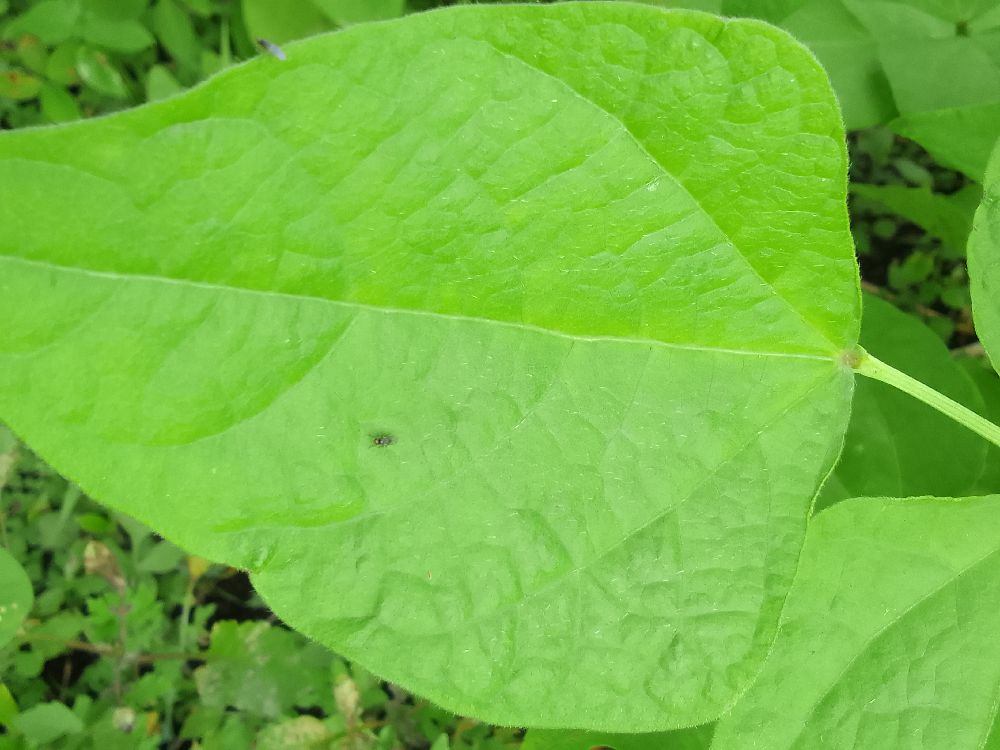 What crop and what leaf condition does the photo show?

common bean, healthy
